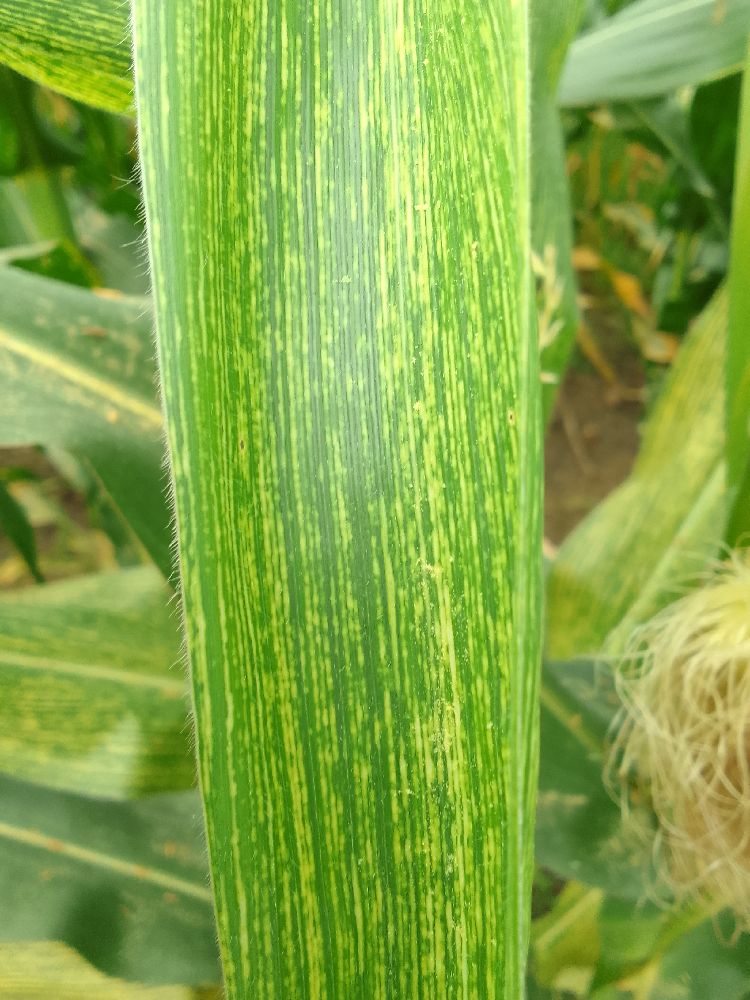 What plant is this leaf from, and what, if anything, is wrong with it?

maize, maize streak virus
